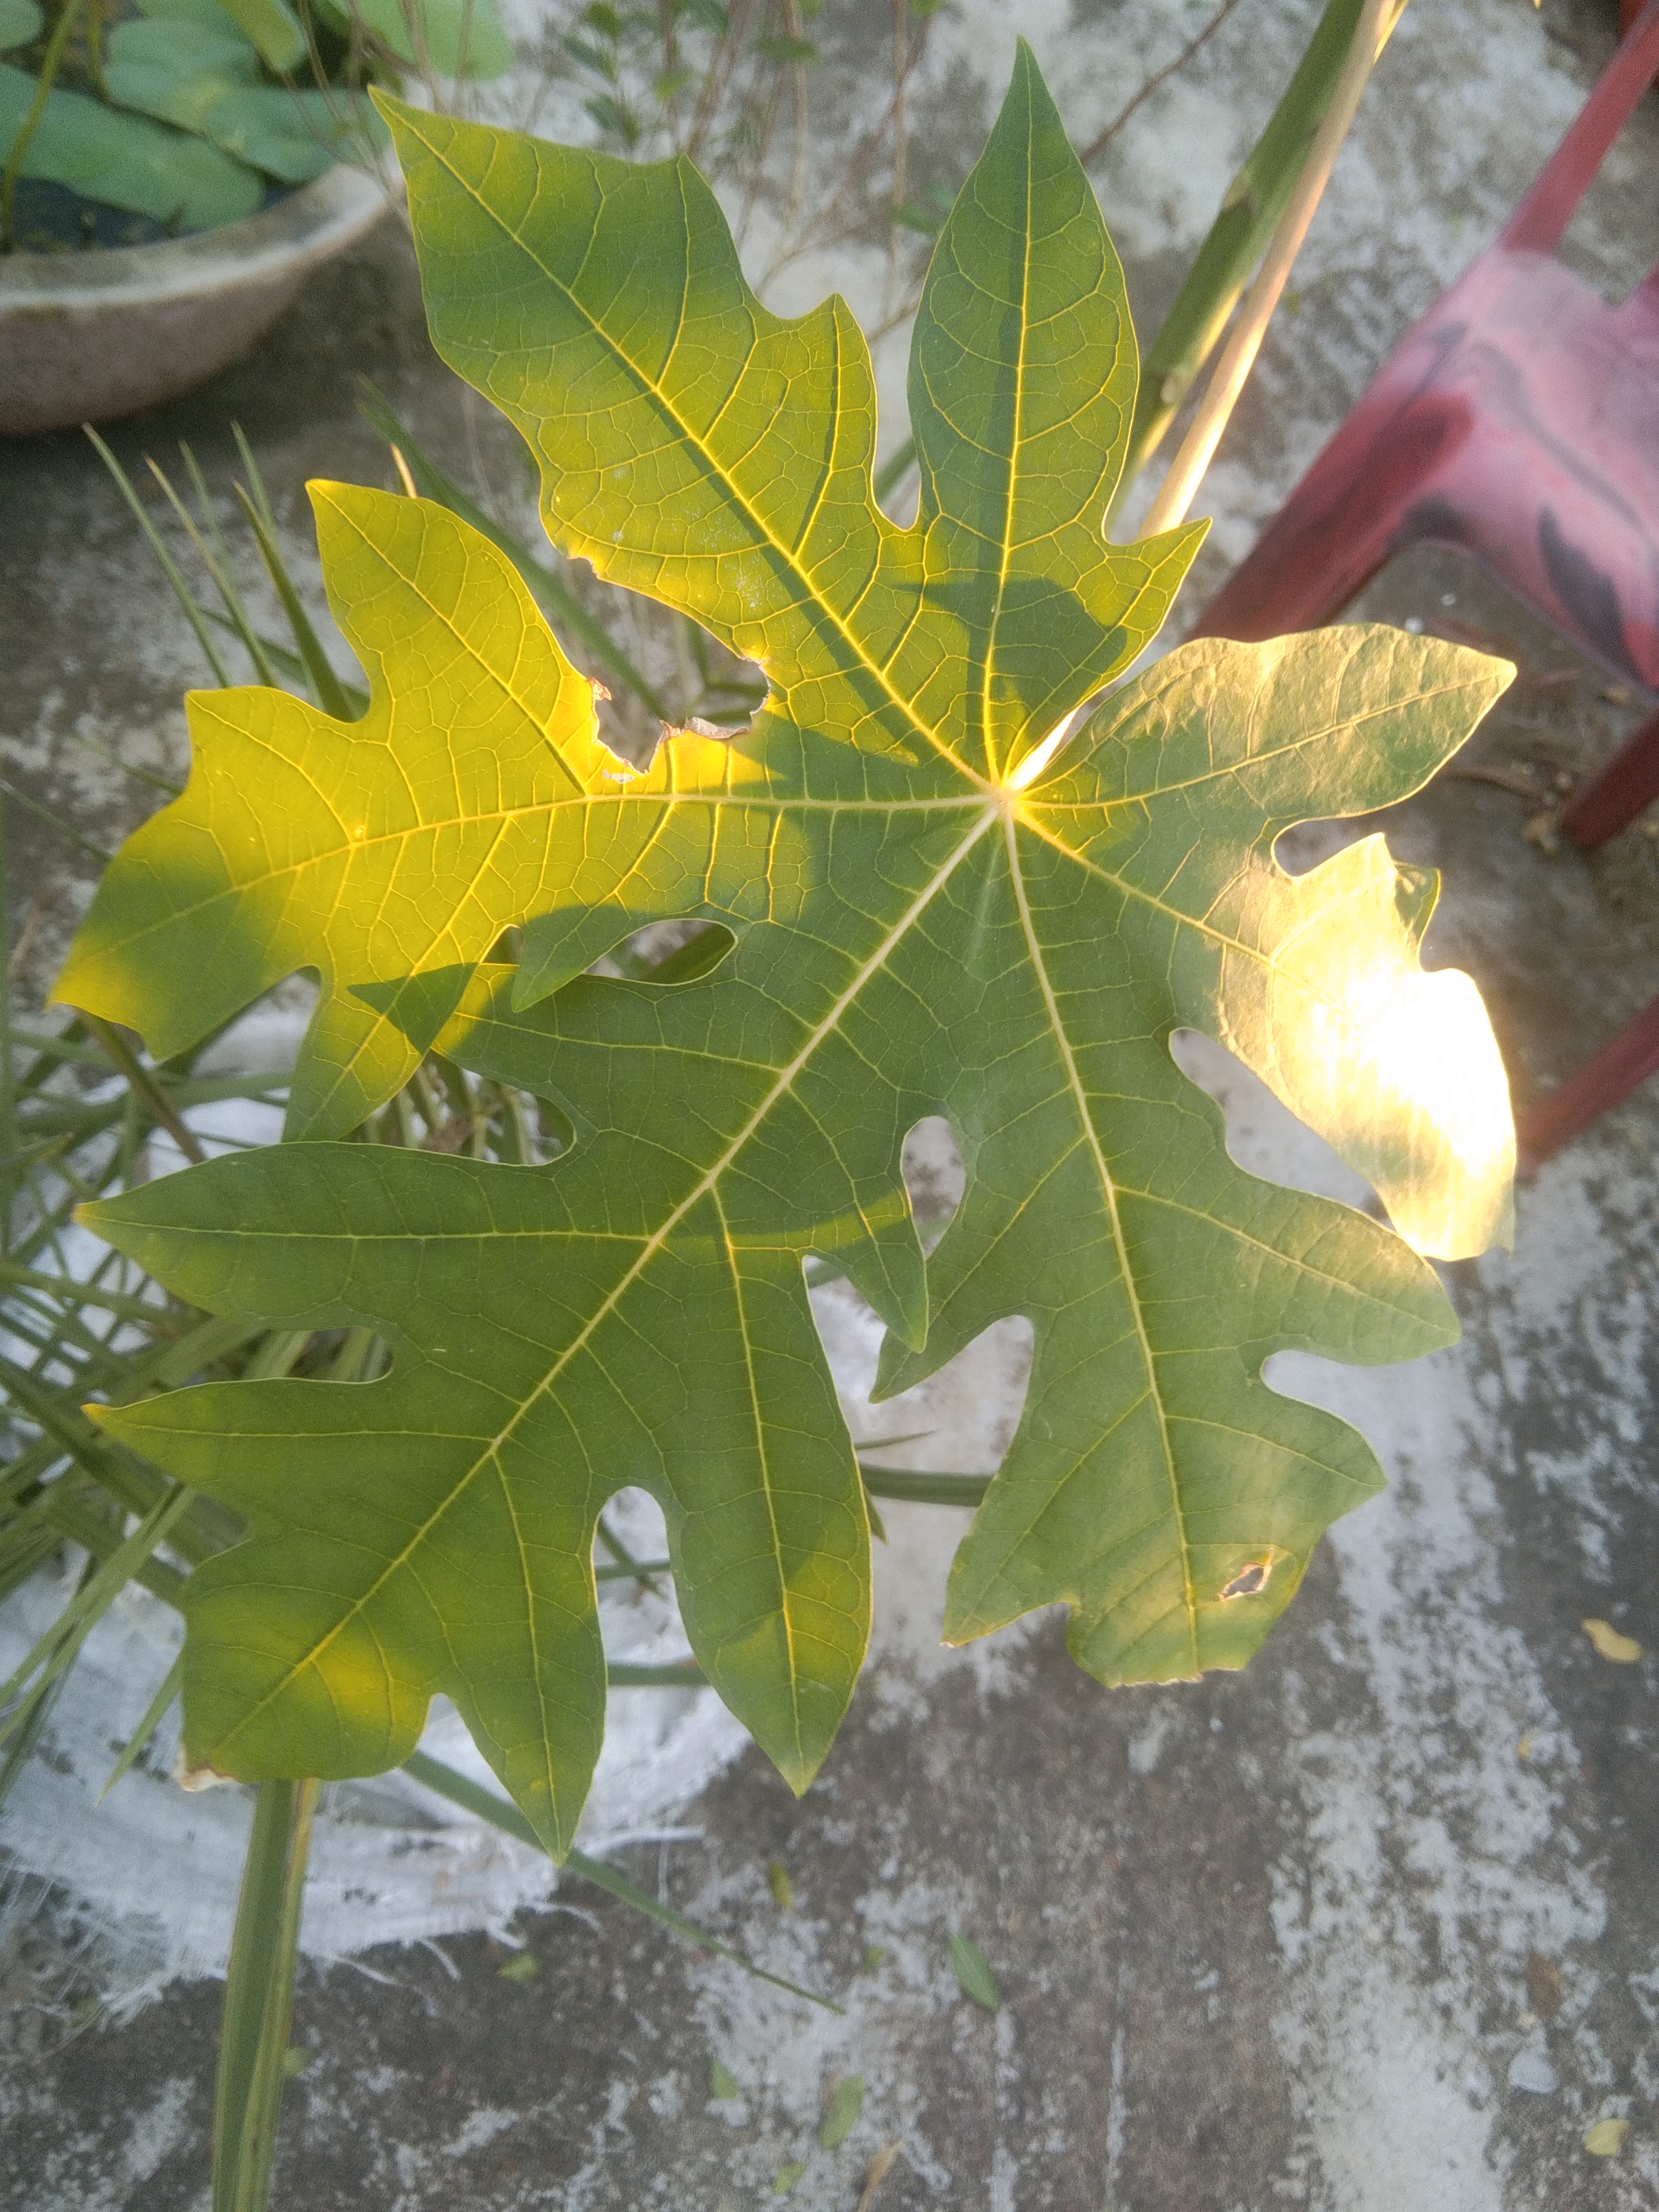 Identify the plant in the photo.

papaya
